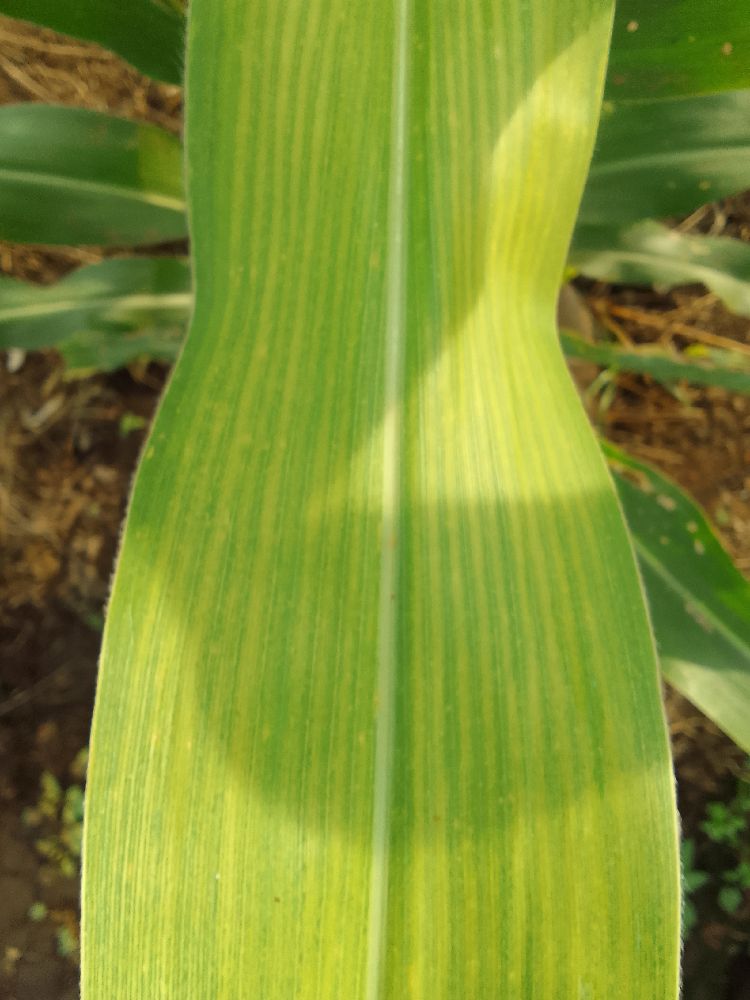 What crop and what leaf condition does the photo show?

maize, maize lethal necrosis
